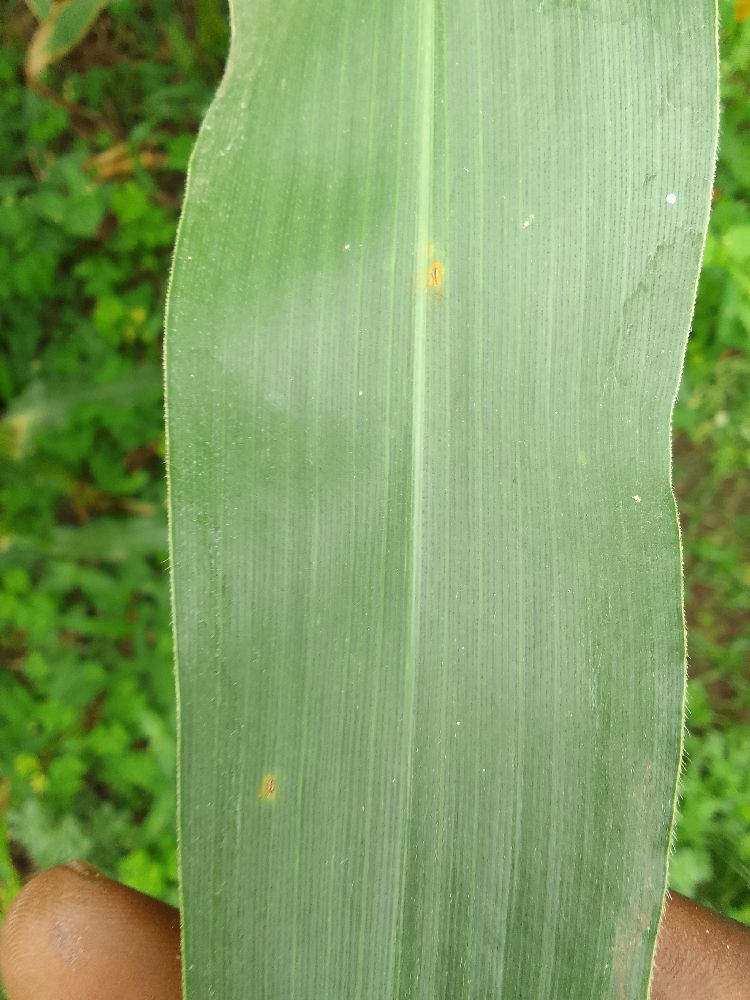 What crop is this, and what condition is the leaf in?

maize, healthy
